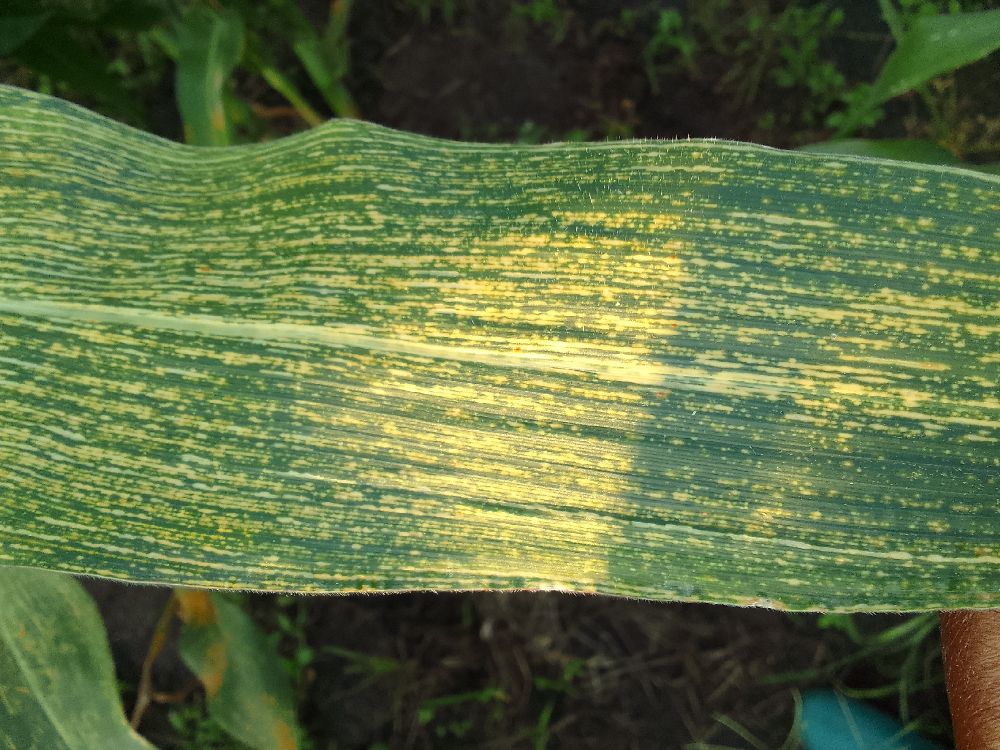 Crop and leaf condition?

maize, maize streak virus
